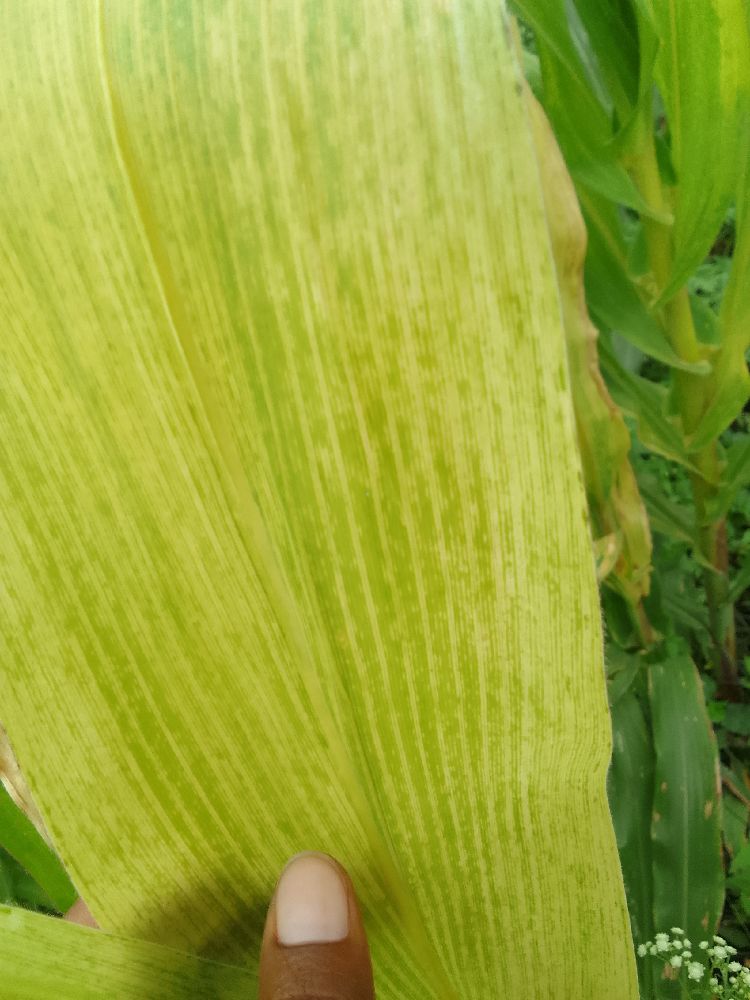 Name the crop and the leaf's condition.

maize, maize lethal necrosis
